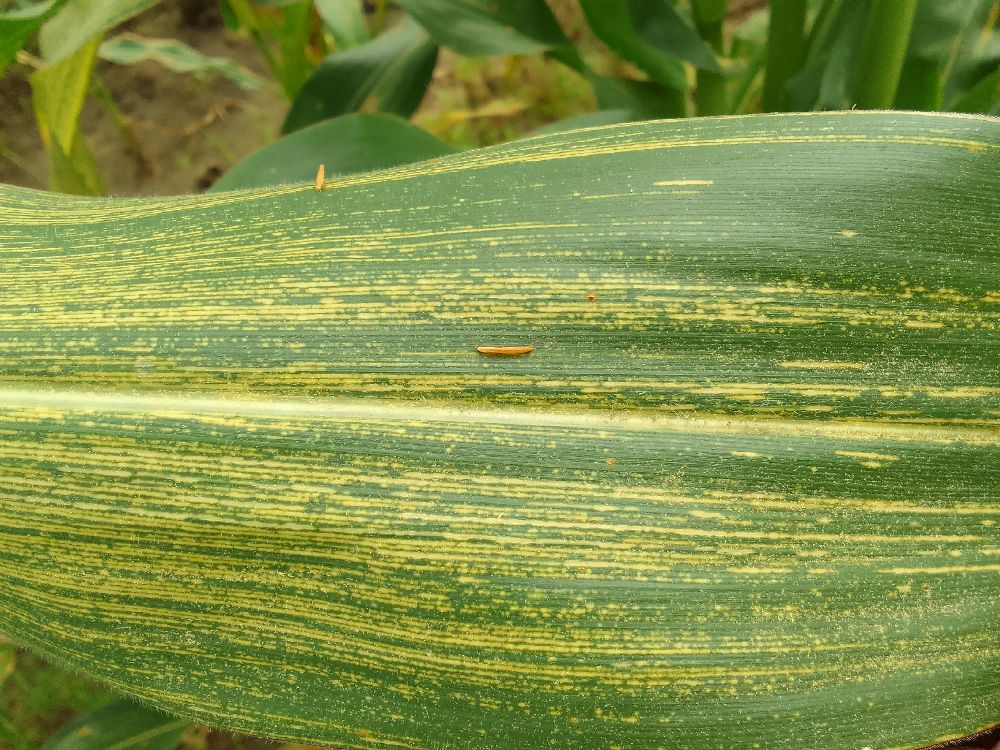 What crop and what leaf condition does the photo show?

maize, maize streak virus
